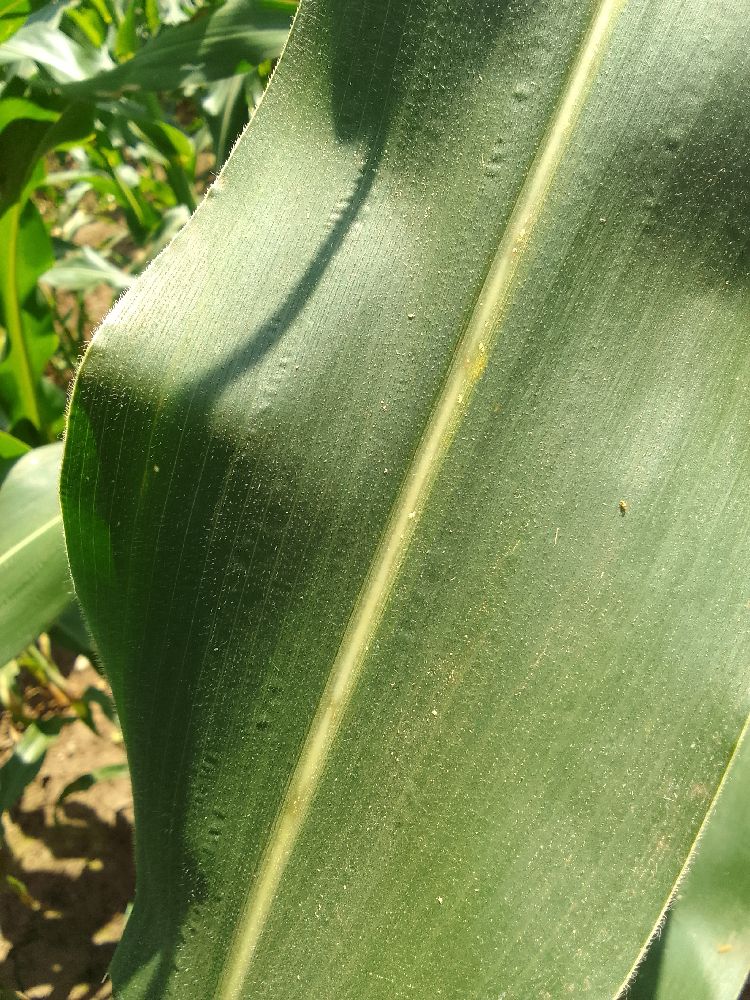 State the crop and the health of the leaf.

maize, healthy
